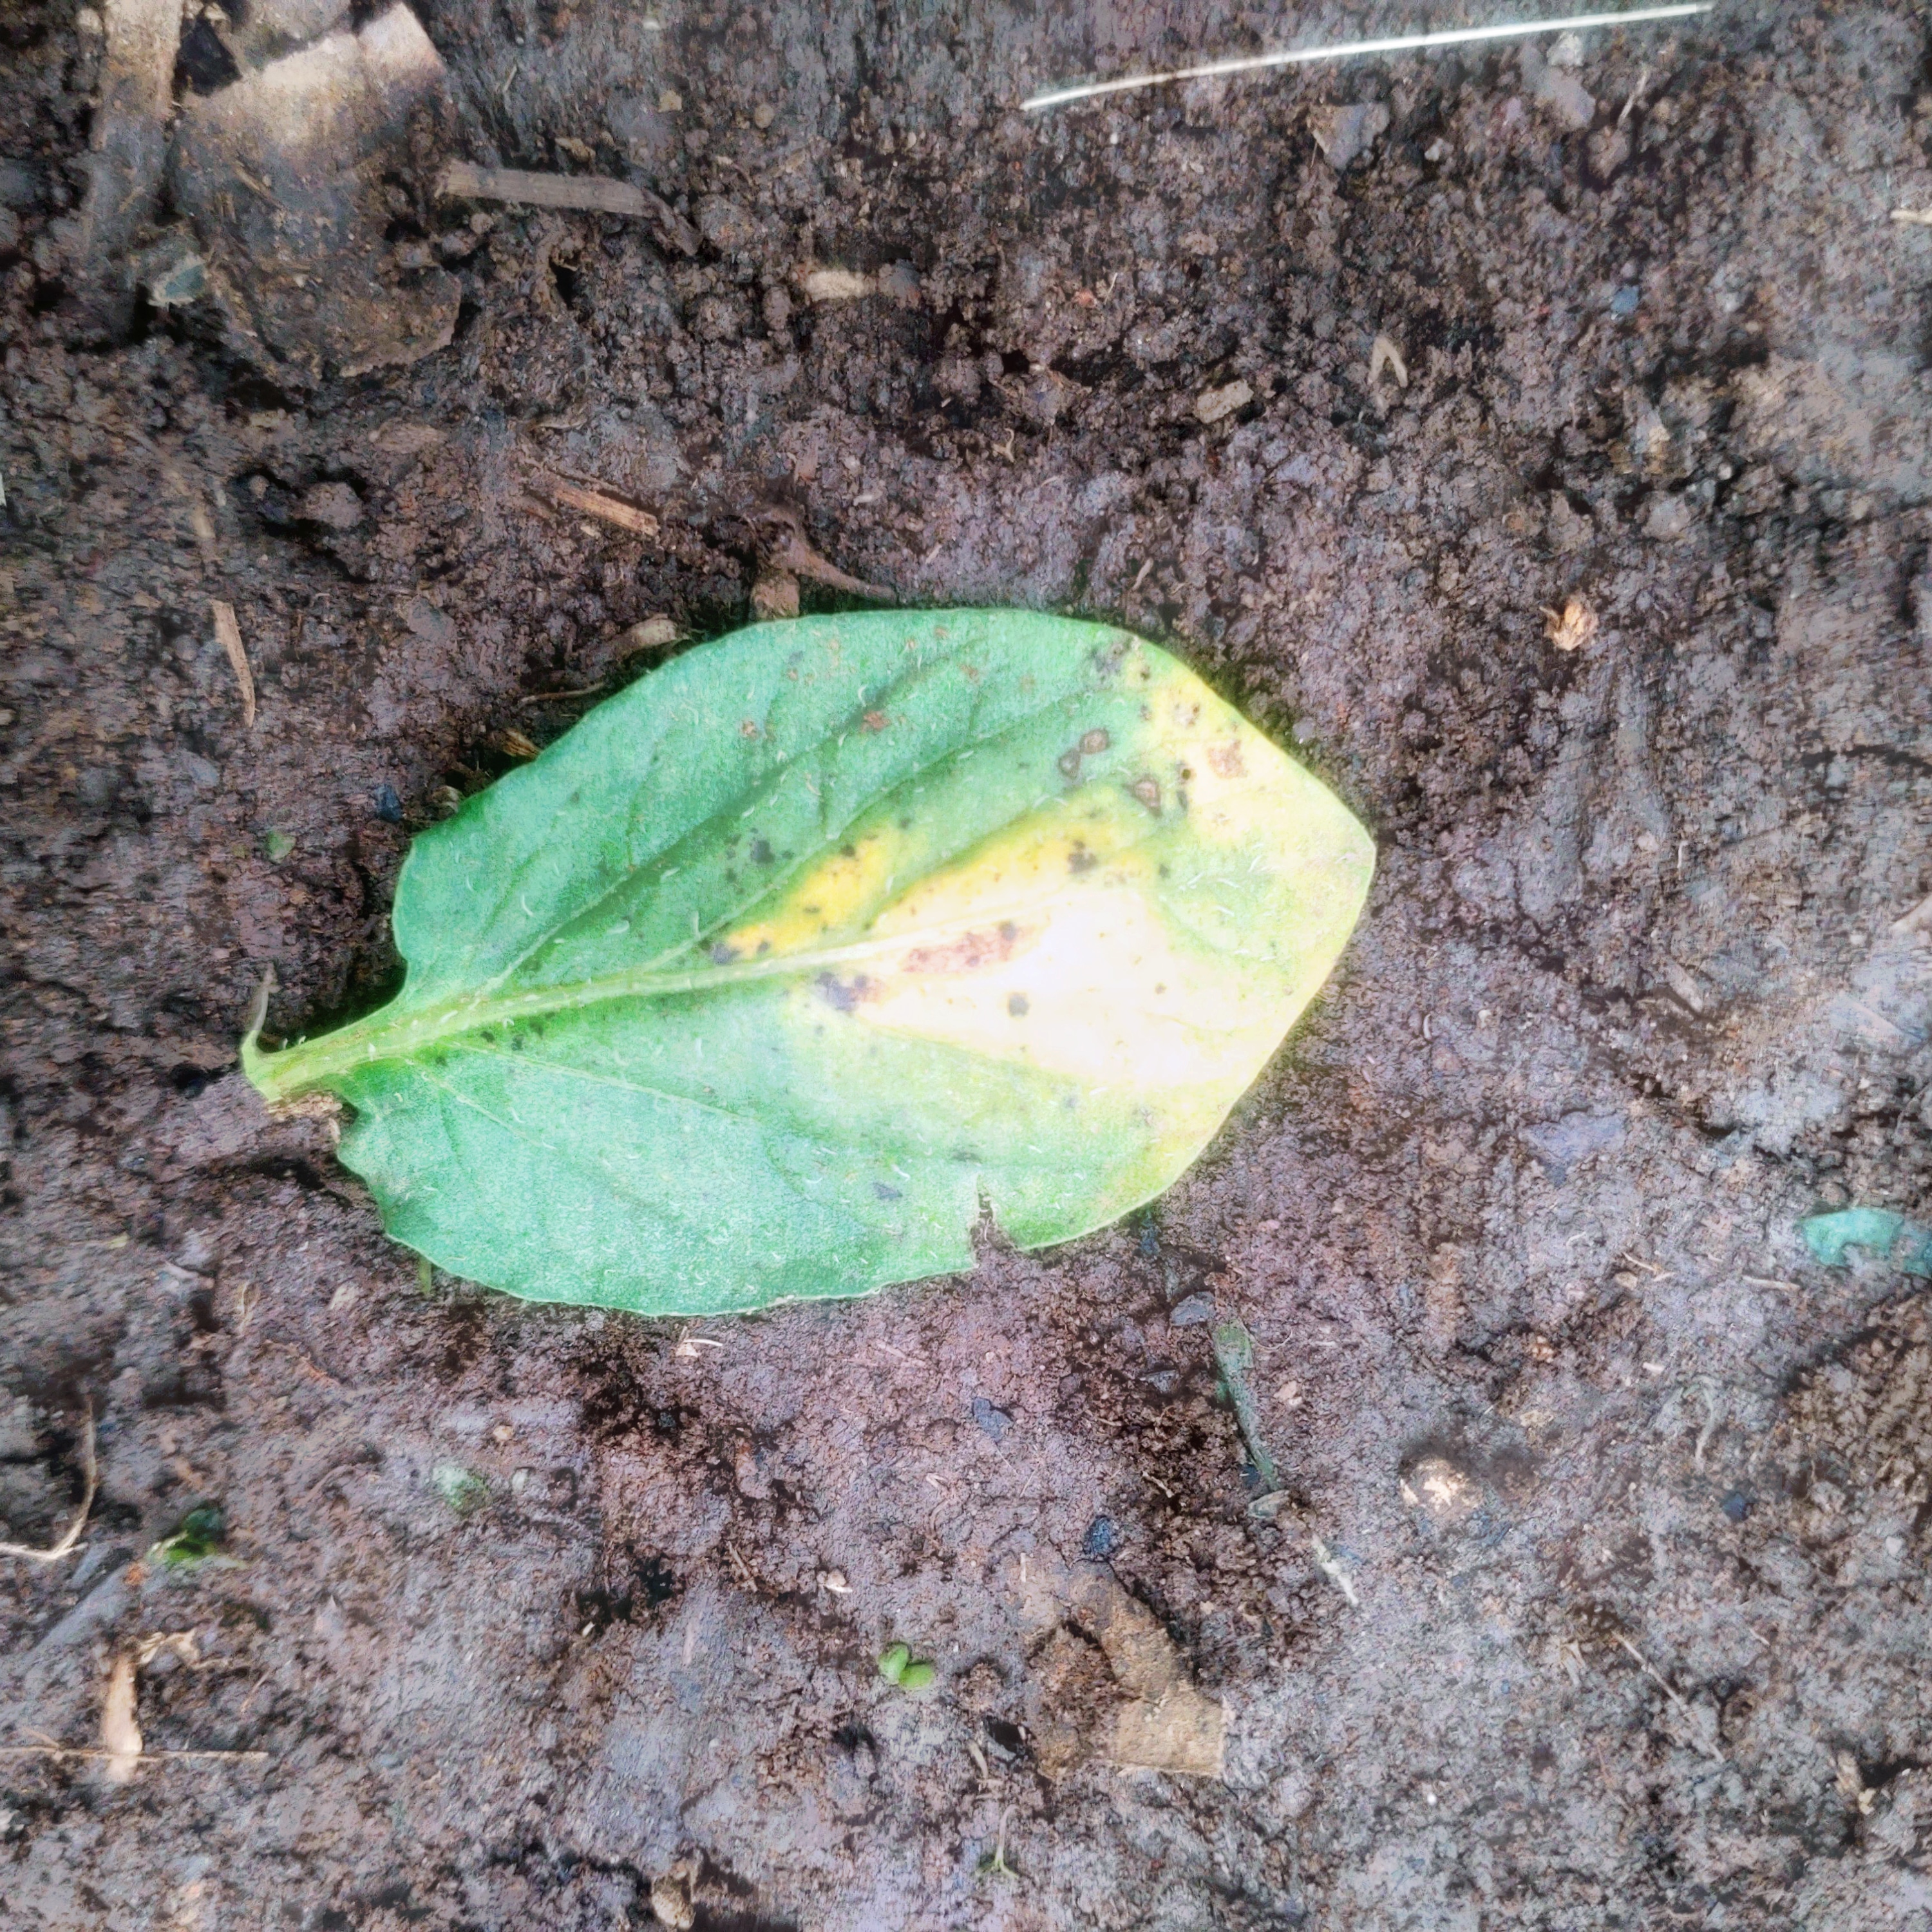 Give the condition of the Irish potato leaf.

late blight
